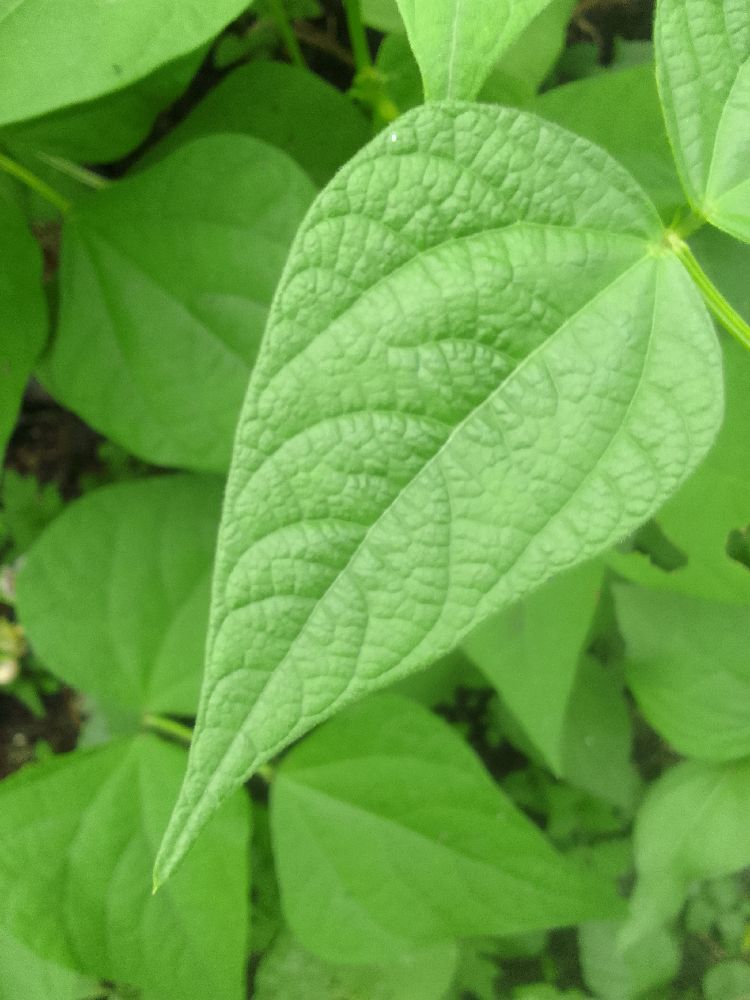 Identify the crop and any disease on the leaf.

common bean, healthy
